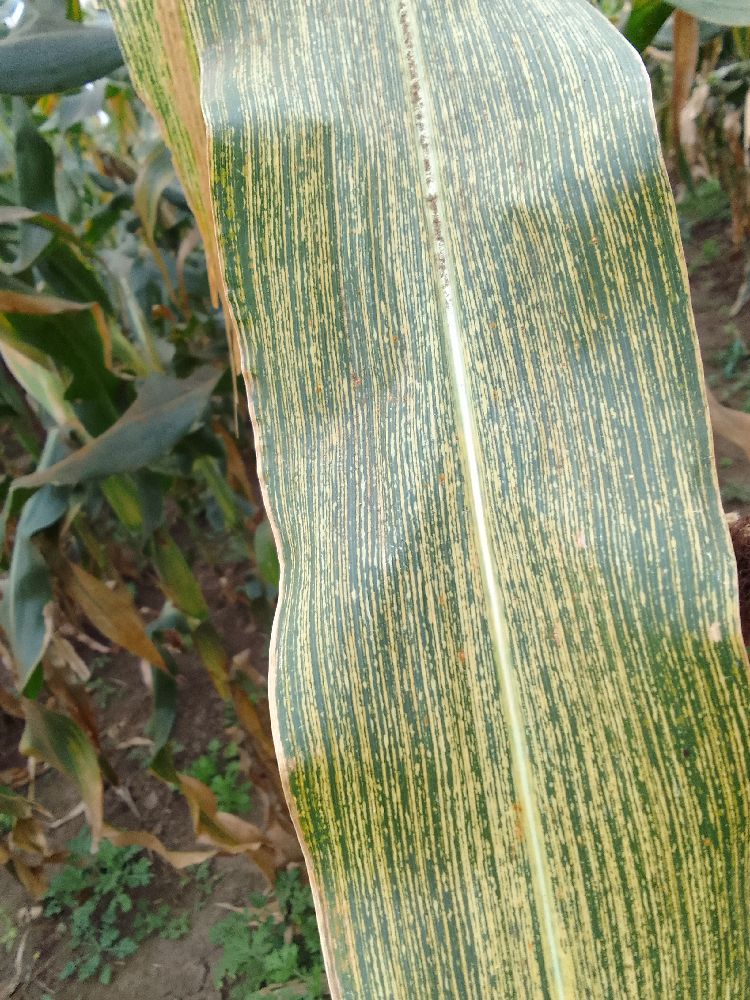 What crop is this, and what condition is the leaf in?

maize, maize streak virus
